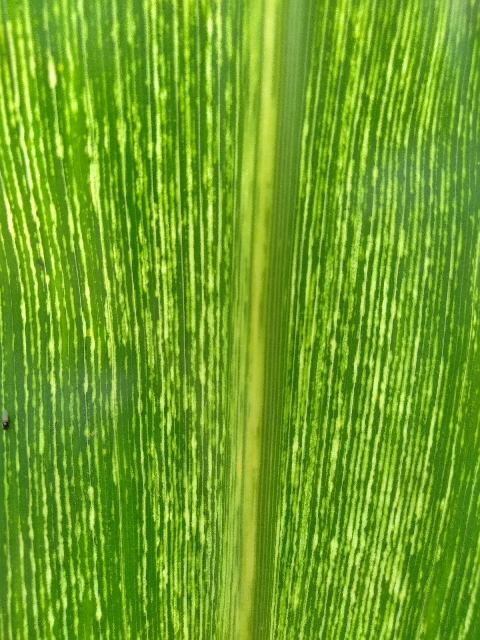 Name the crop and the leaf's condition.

maize, maize streak virus
